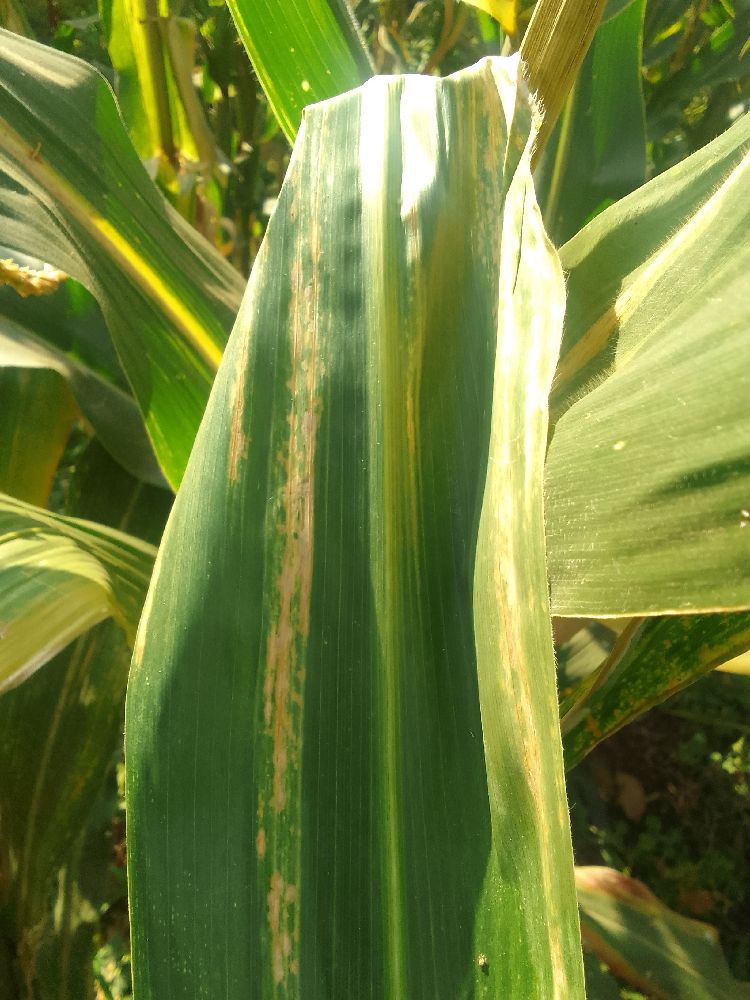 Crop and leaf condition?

maize, maize lethal necrosis
